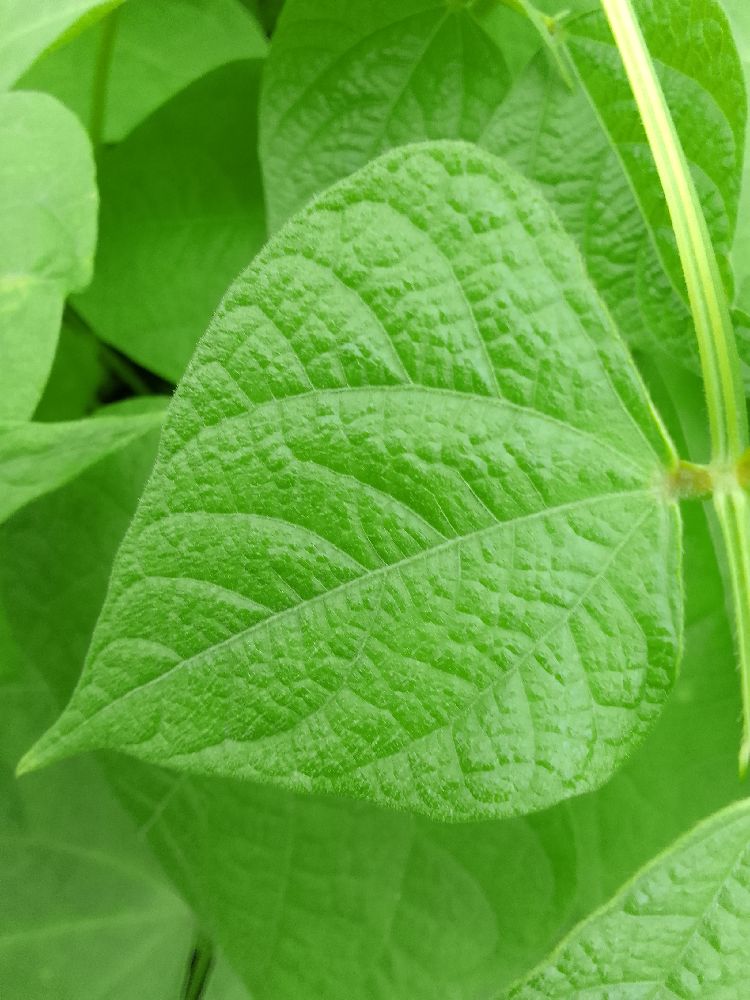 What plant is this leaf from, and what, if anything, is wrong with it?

common bean, healthy
